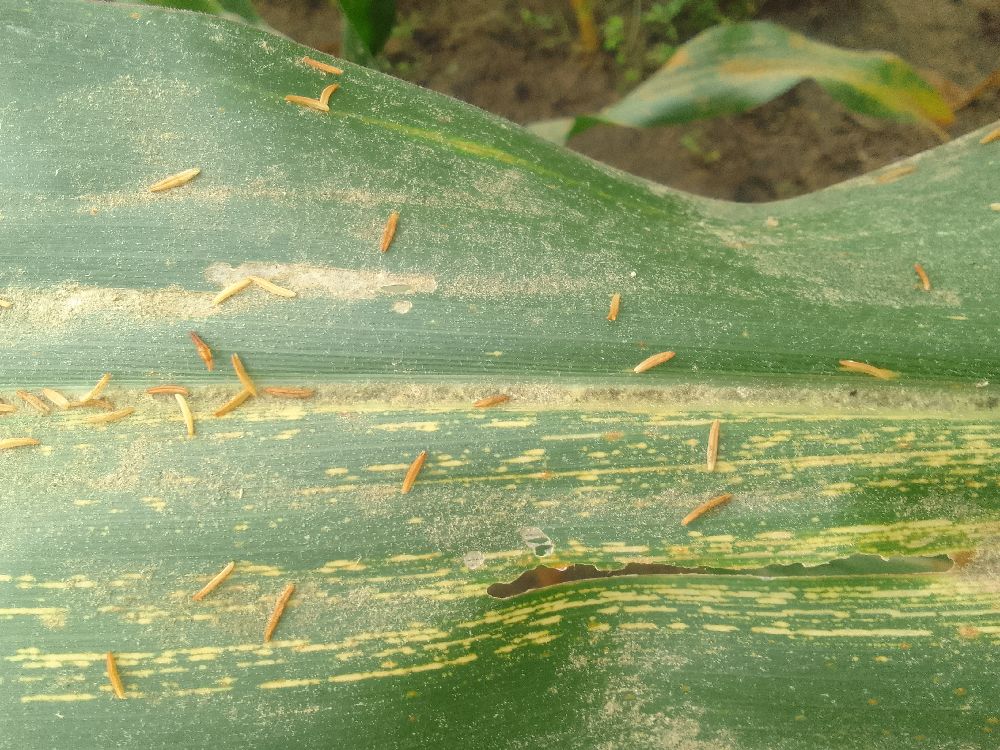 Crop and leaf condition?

maize, maize streak virus
